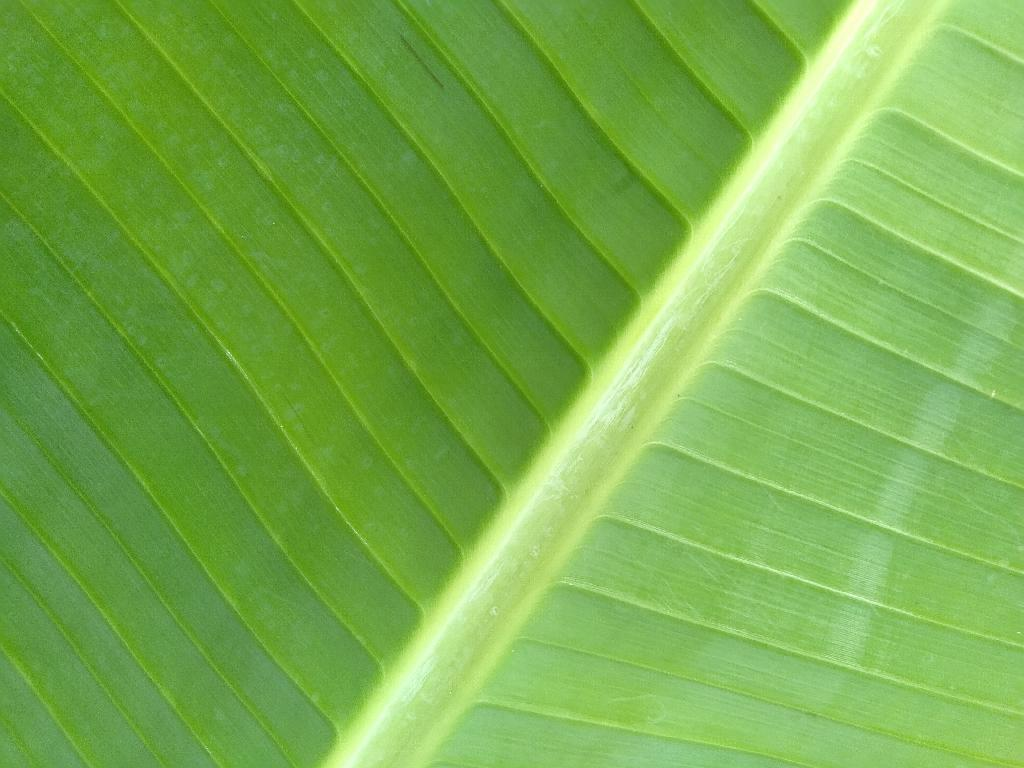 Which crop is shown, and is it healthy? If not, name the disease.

banana, healthy
